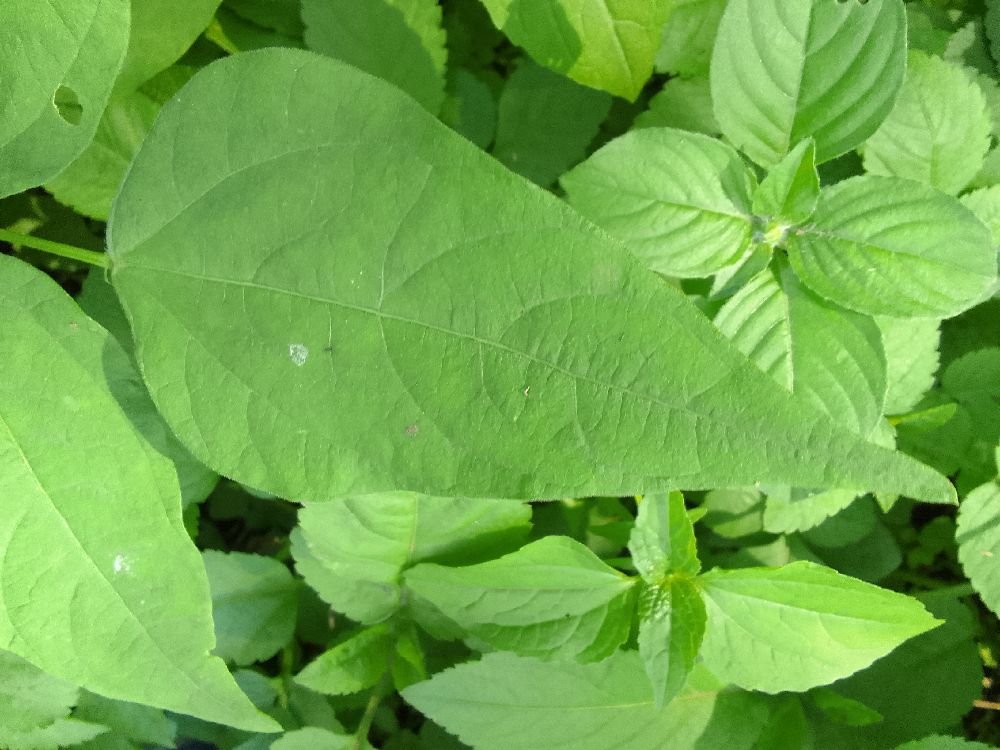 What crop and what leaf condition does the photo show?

common bean, healthy
